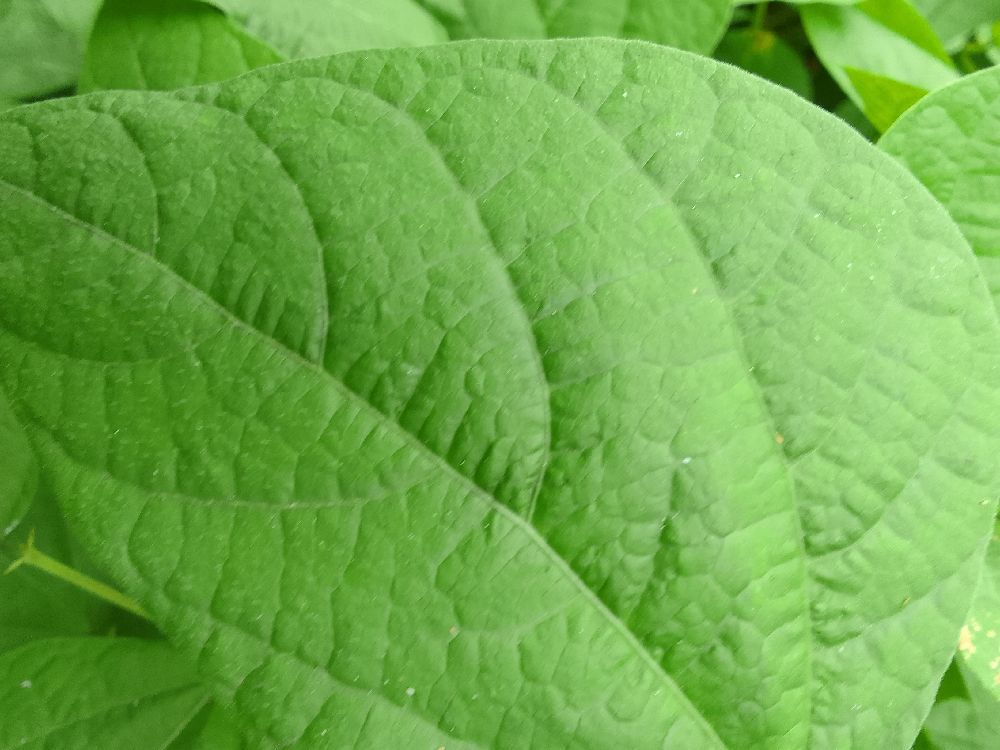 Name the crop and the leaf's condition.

common bean, healthy
